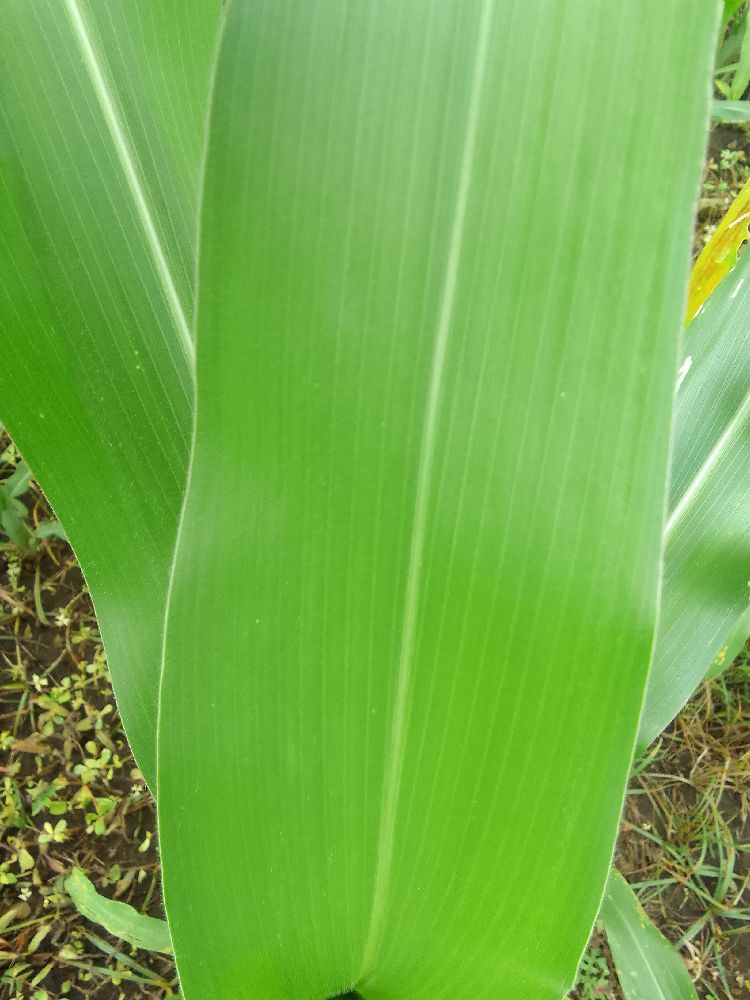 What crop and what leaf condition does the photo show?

maize, healthy
